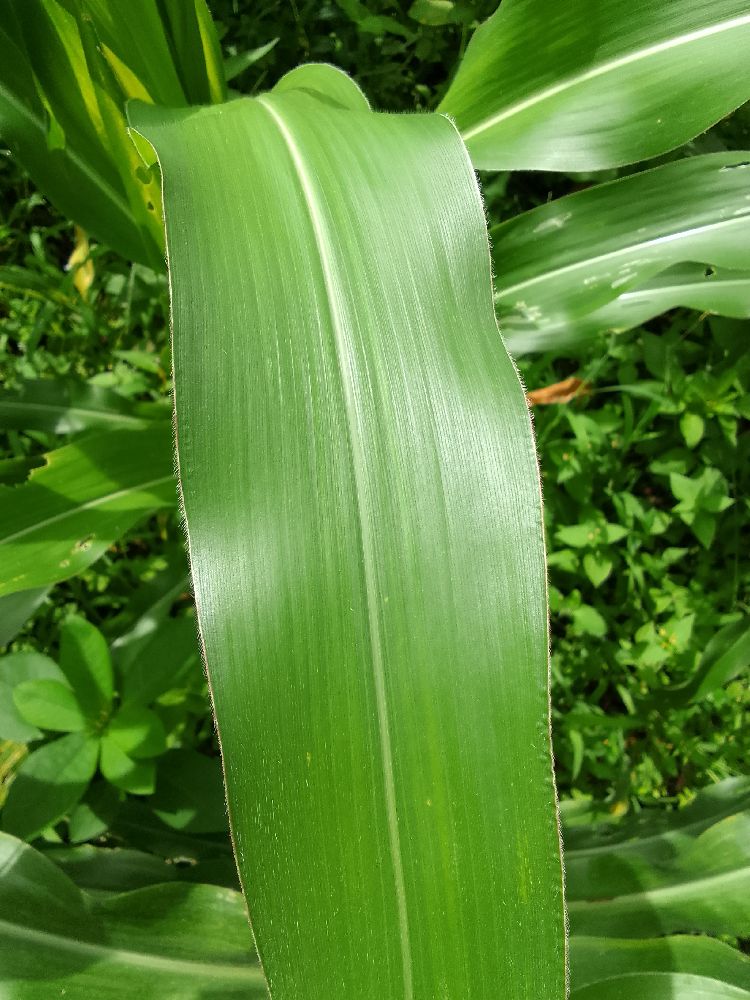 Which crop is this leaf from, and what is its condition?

maize, healthy
